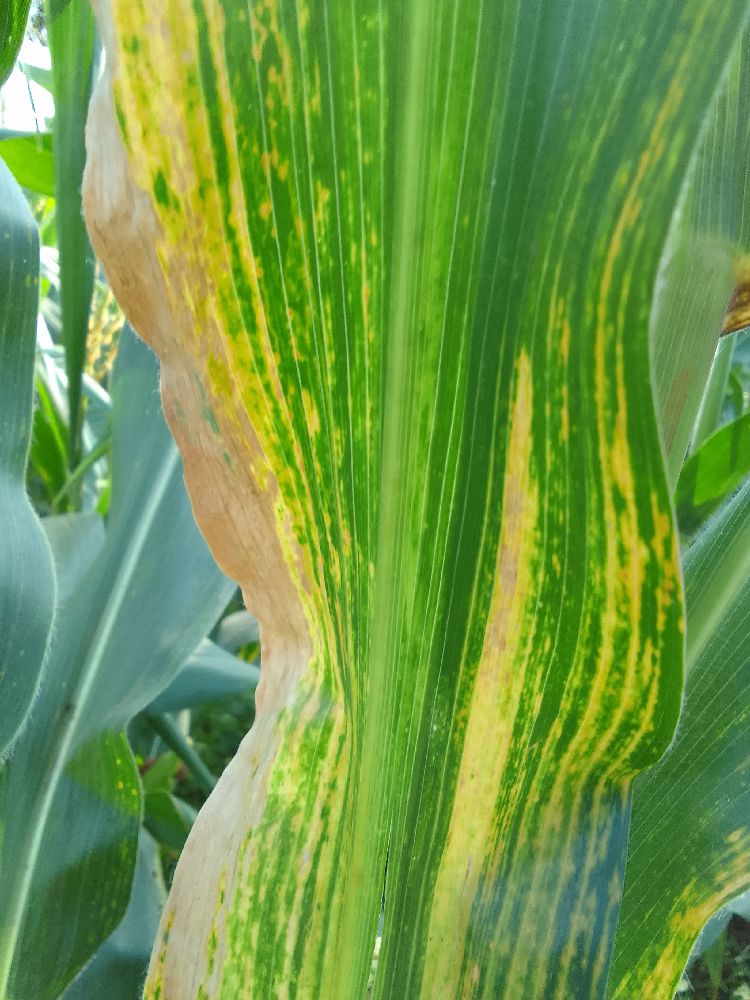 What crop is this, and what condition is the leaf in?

maize, maize lethal necrosis
